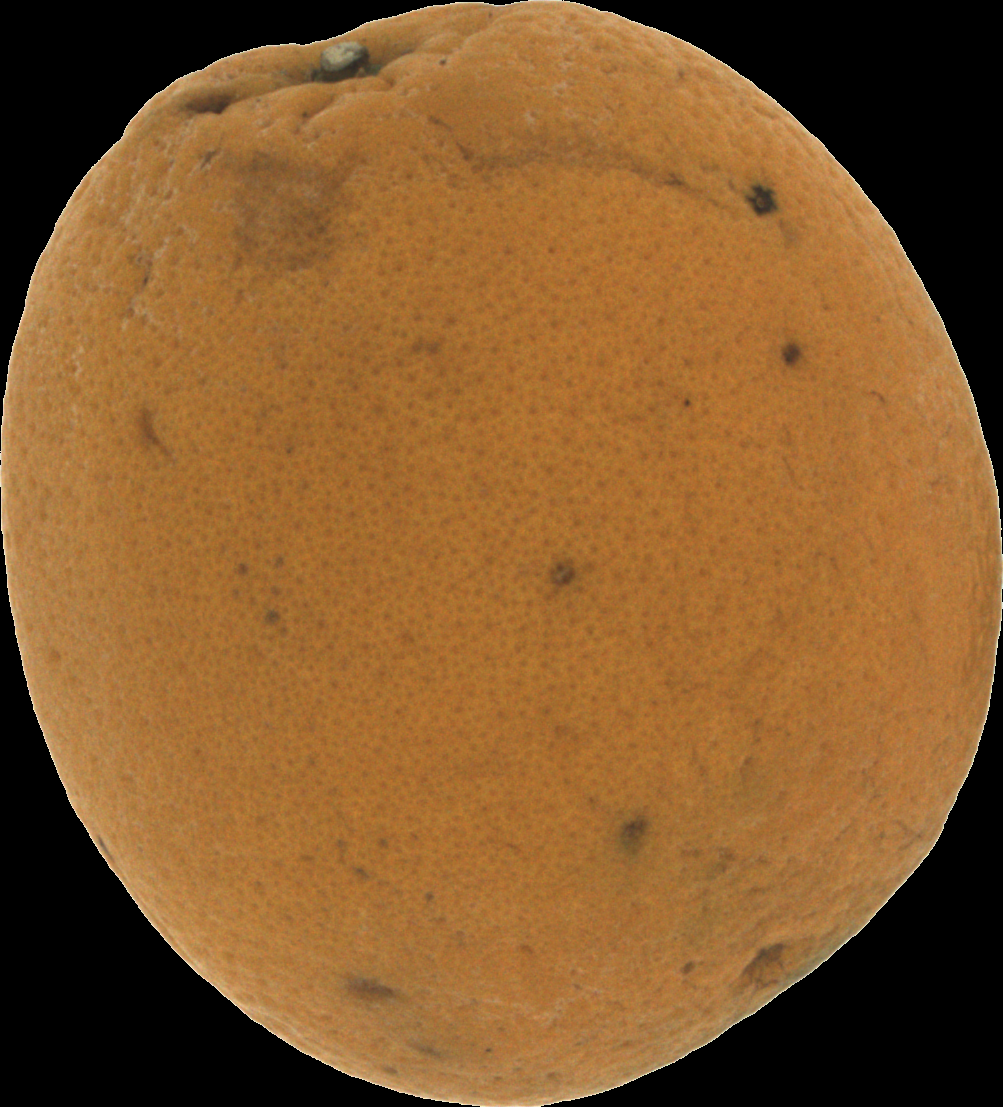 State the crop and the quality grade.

orange, bad
